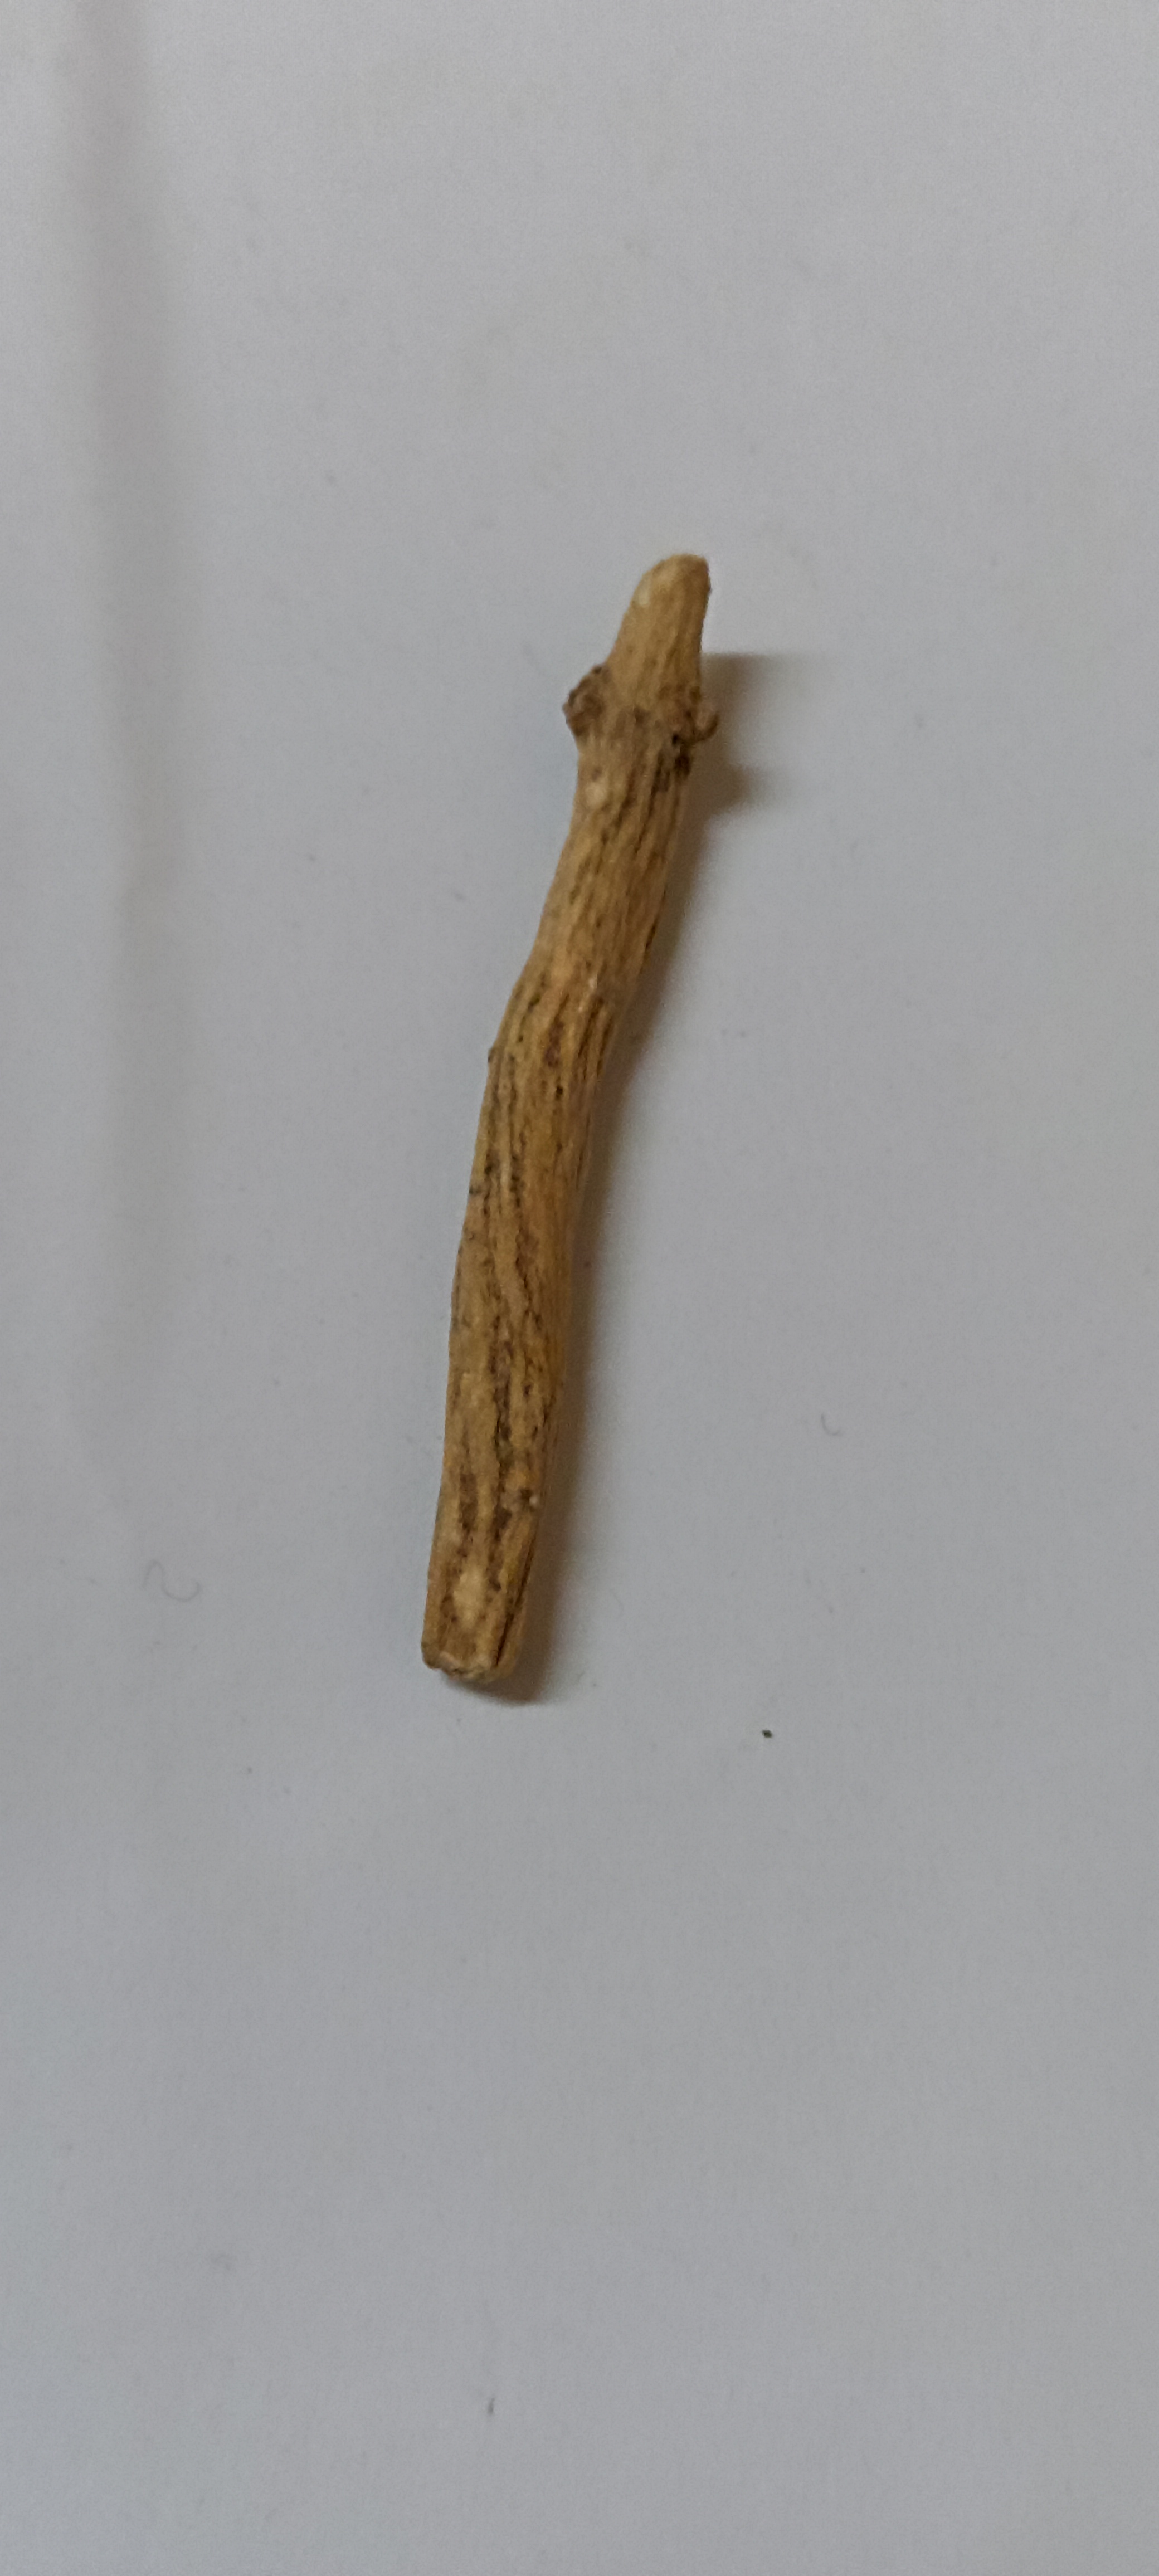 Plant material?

ashwagandha
